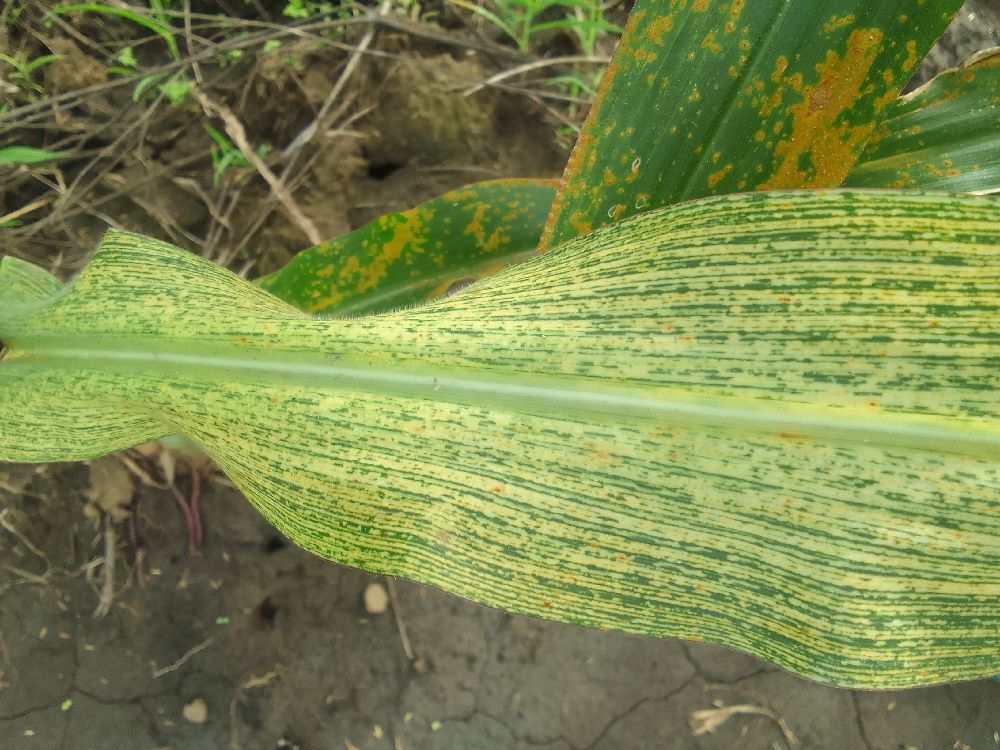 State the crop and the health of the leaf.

maize, maize streak virus
